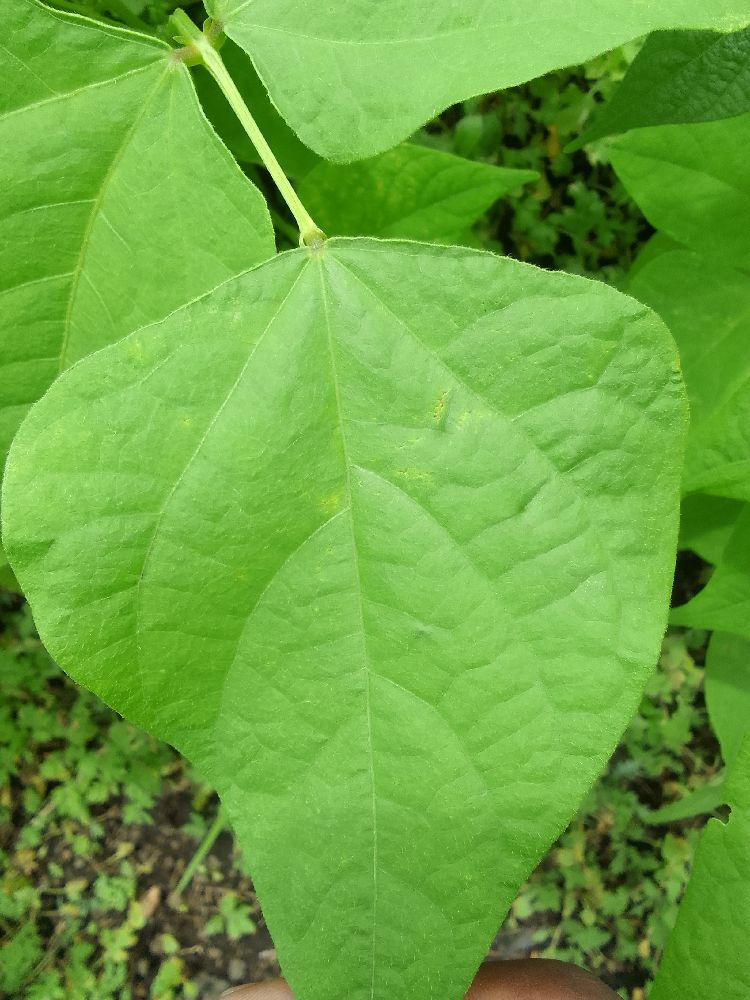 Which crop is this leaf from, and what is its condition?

common bean, healthy
